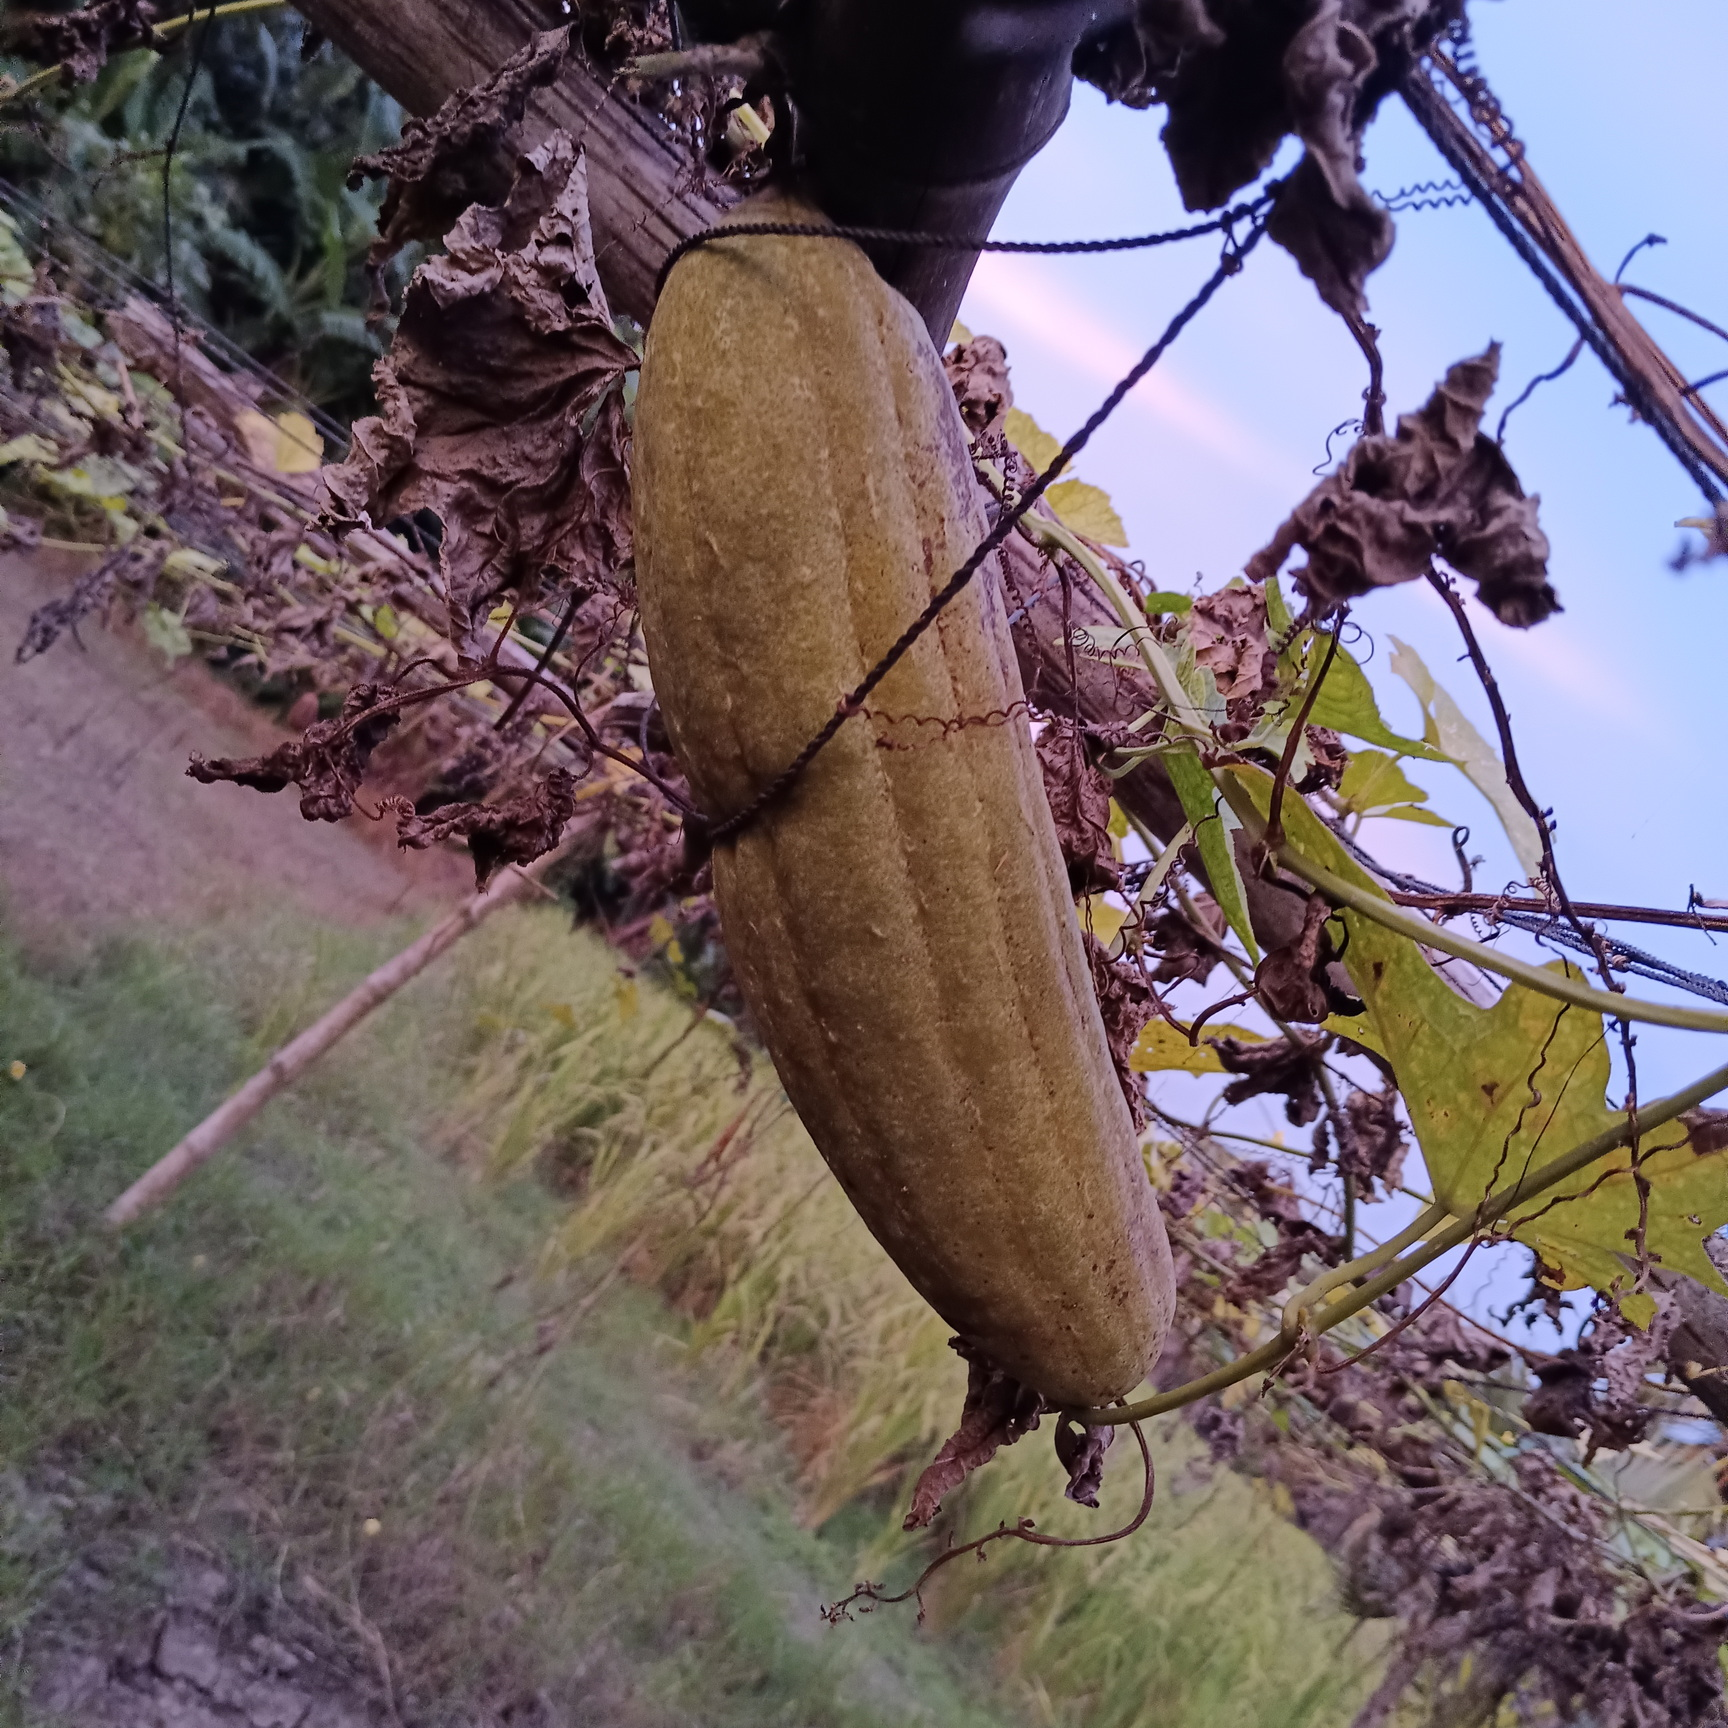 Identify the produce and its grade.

luffa, faulty
